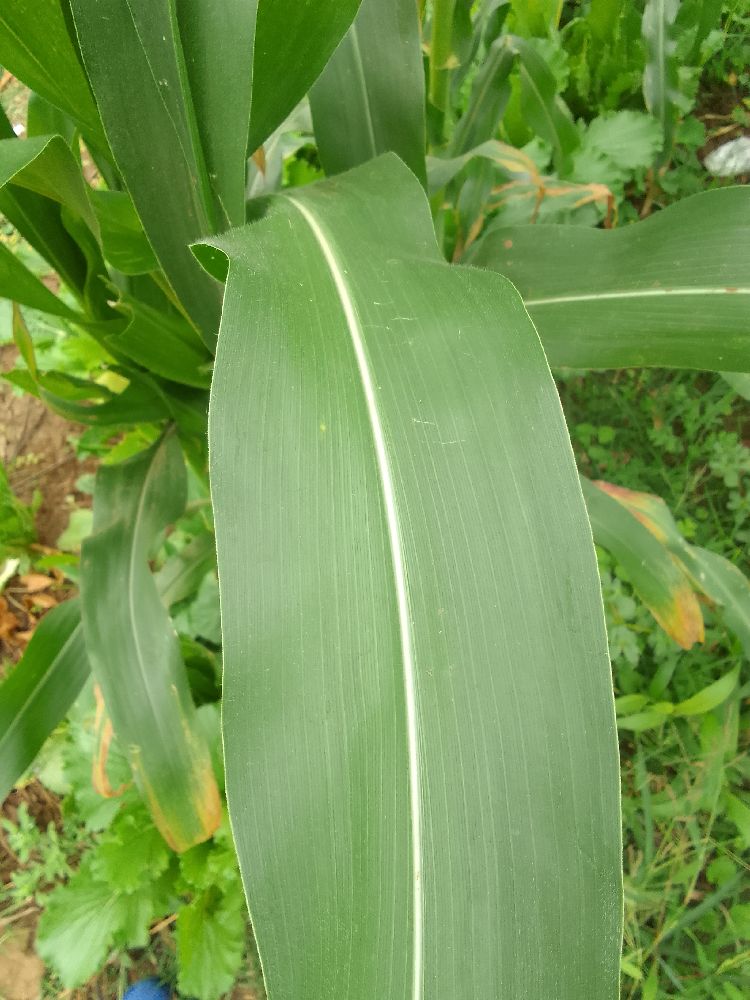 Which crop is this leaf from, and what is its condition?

maize, healthy
